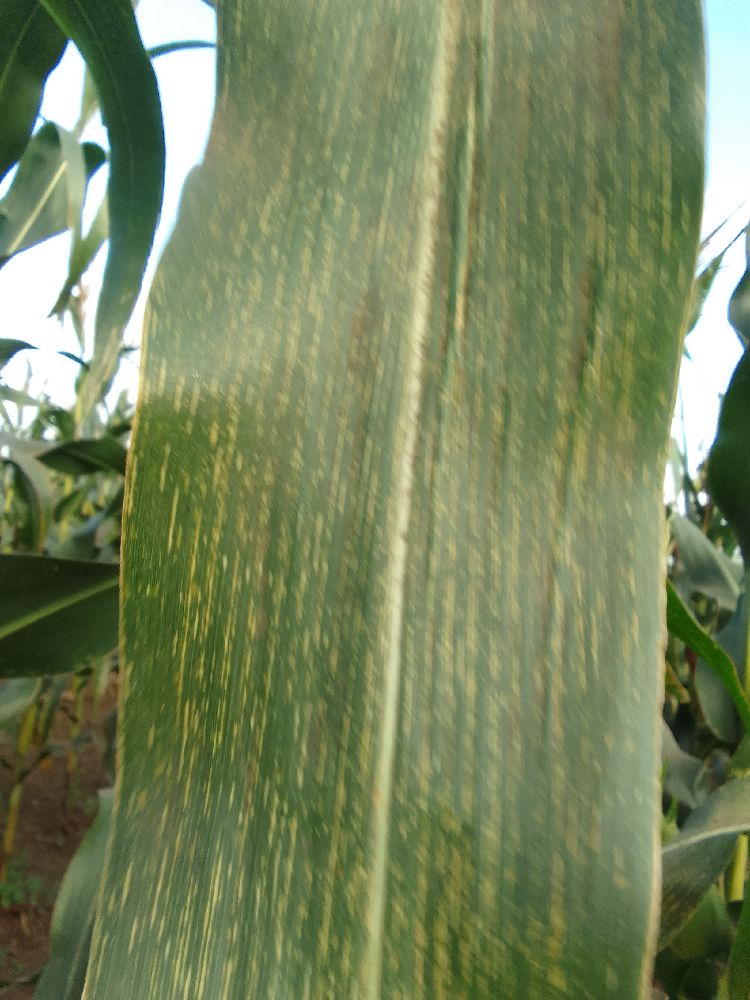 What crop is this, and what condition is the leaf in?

maize, maize streak virus
